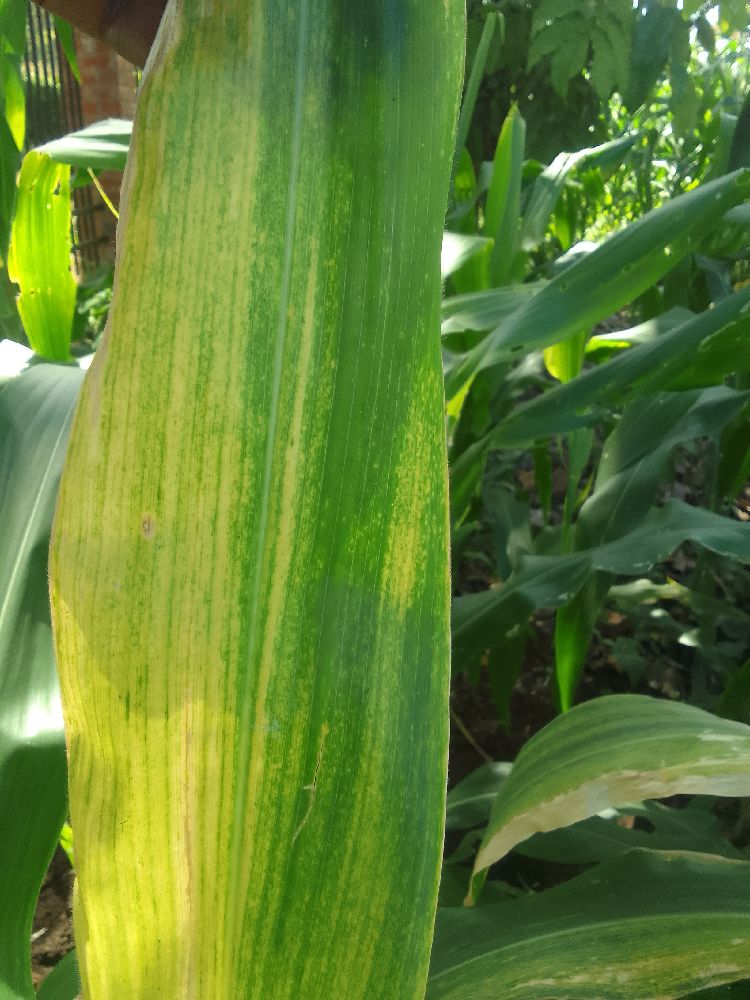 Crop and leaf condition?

maize, maize lethal necrosis
